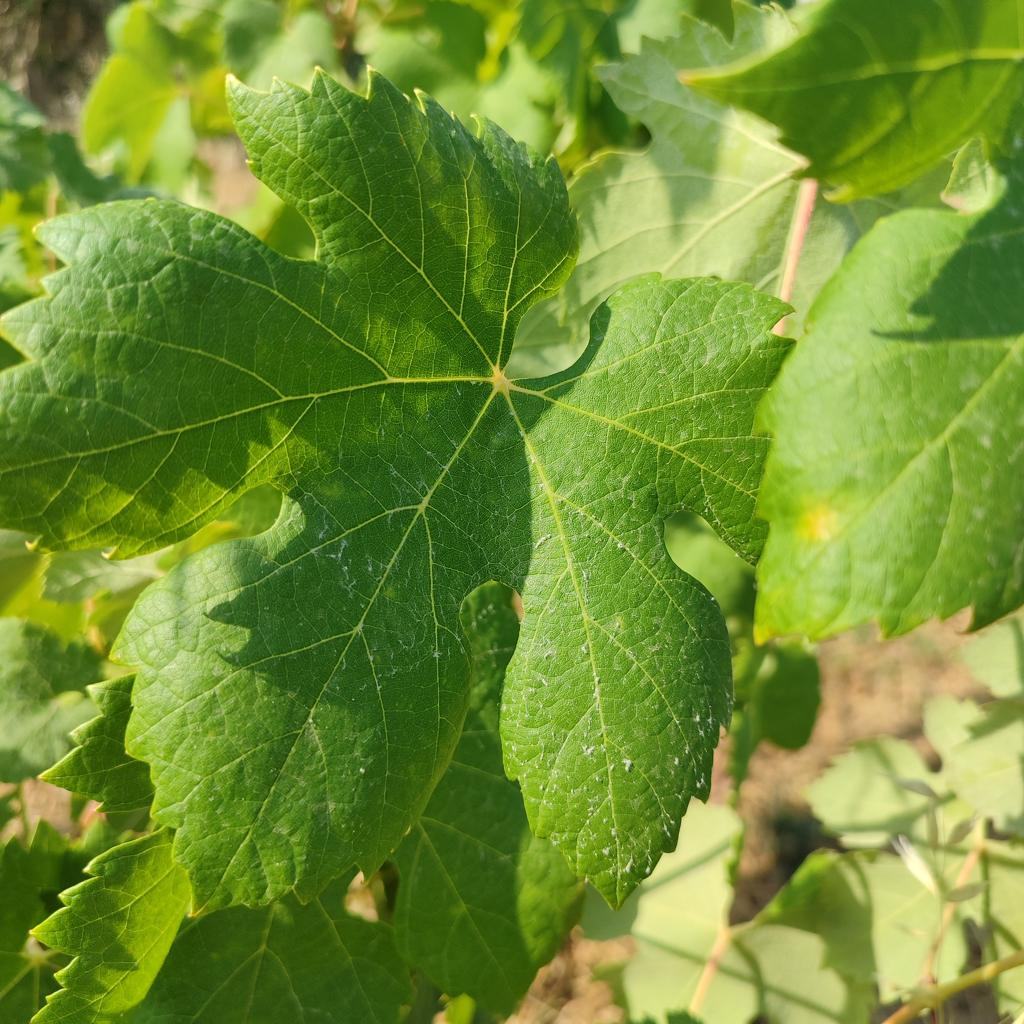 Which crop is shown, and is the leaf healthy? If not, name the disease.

grapevine, healthy
